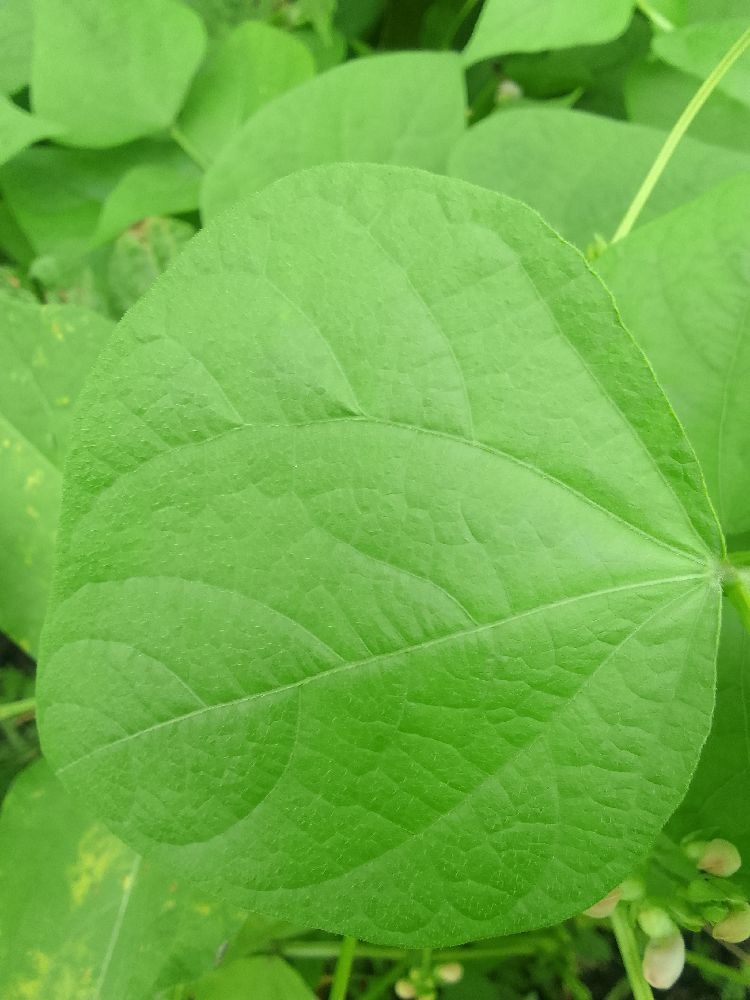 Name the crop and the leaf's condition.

common bean, healthy
